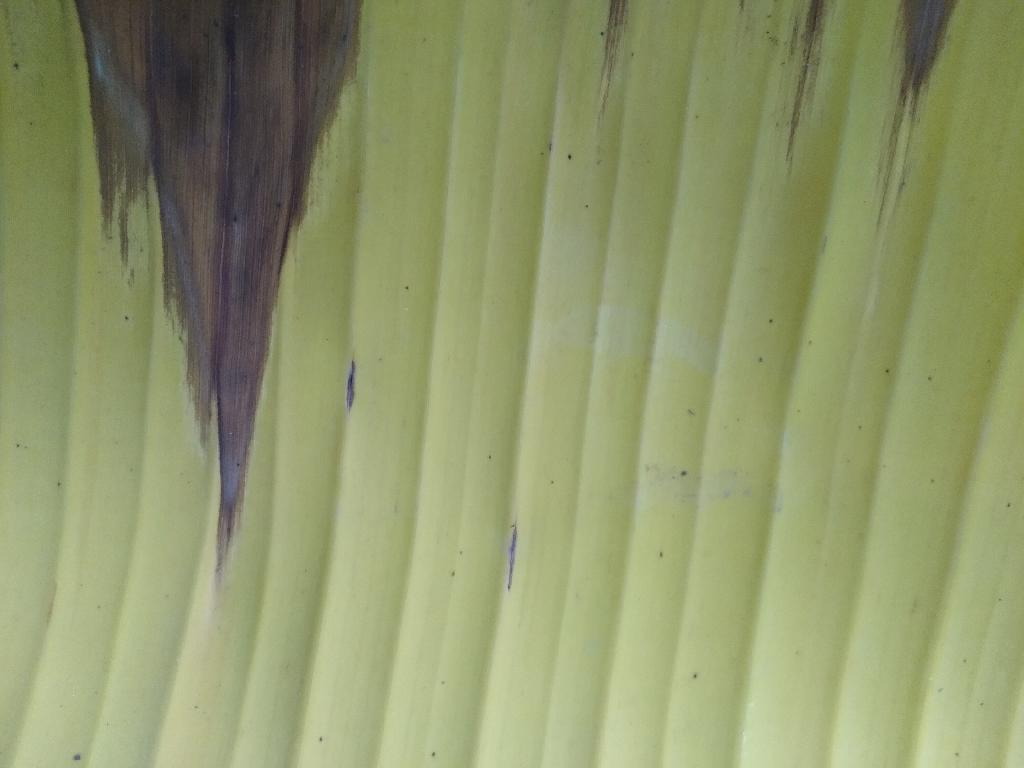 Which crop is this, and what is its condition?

banana, fusarium wilt race 1
